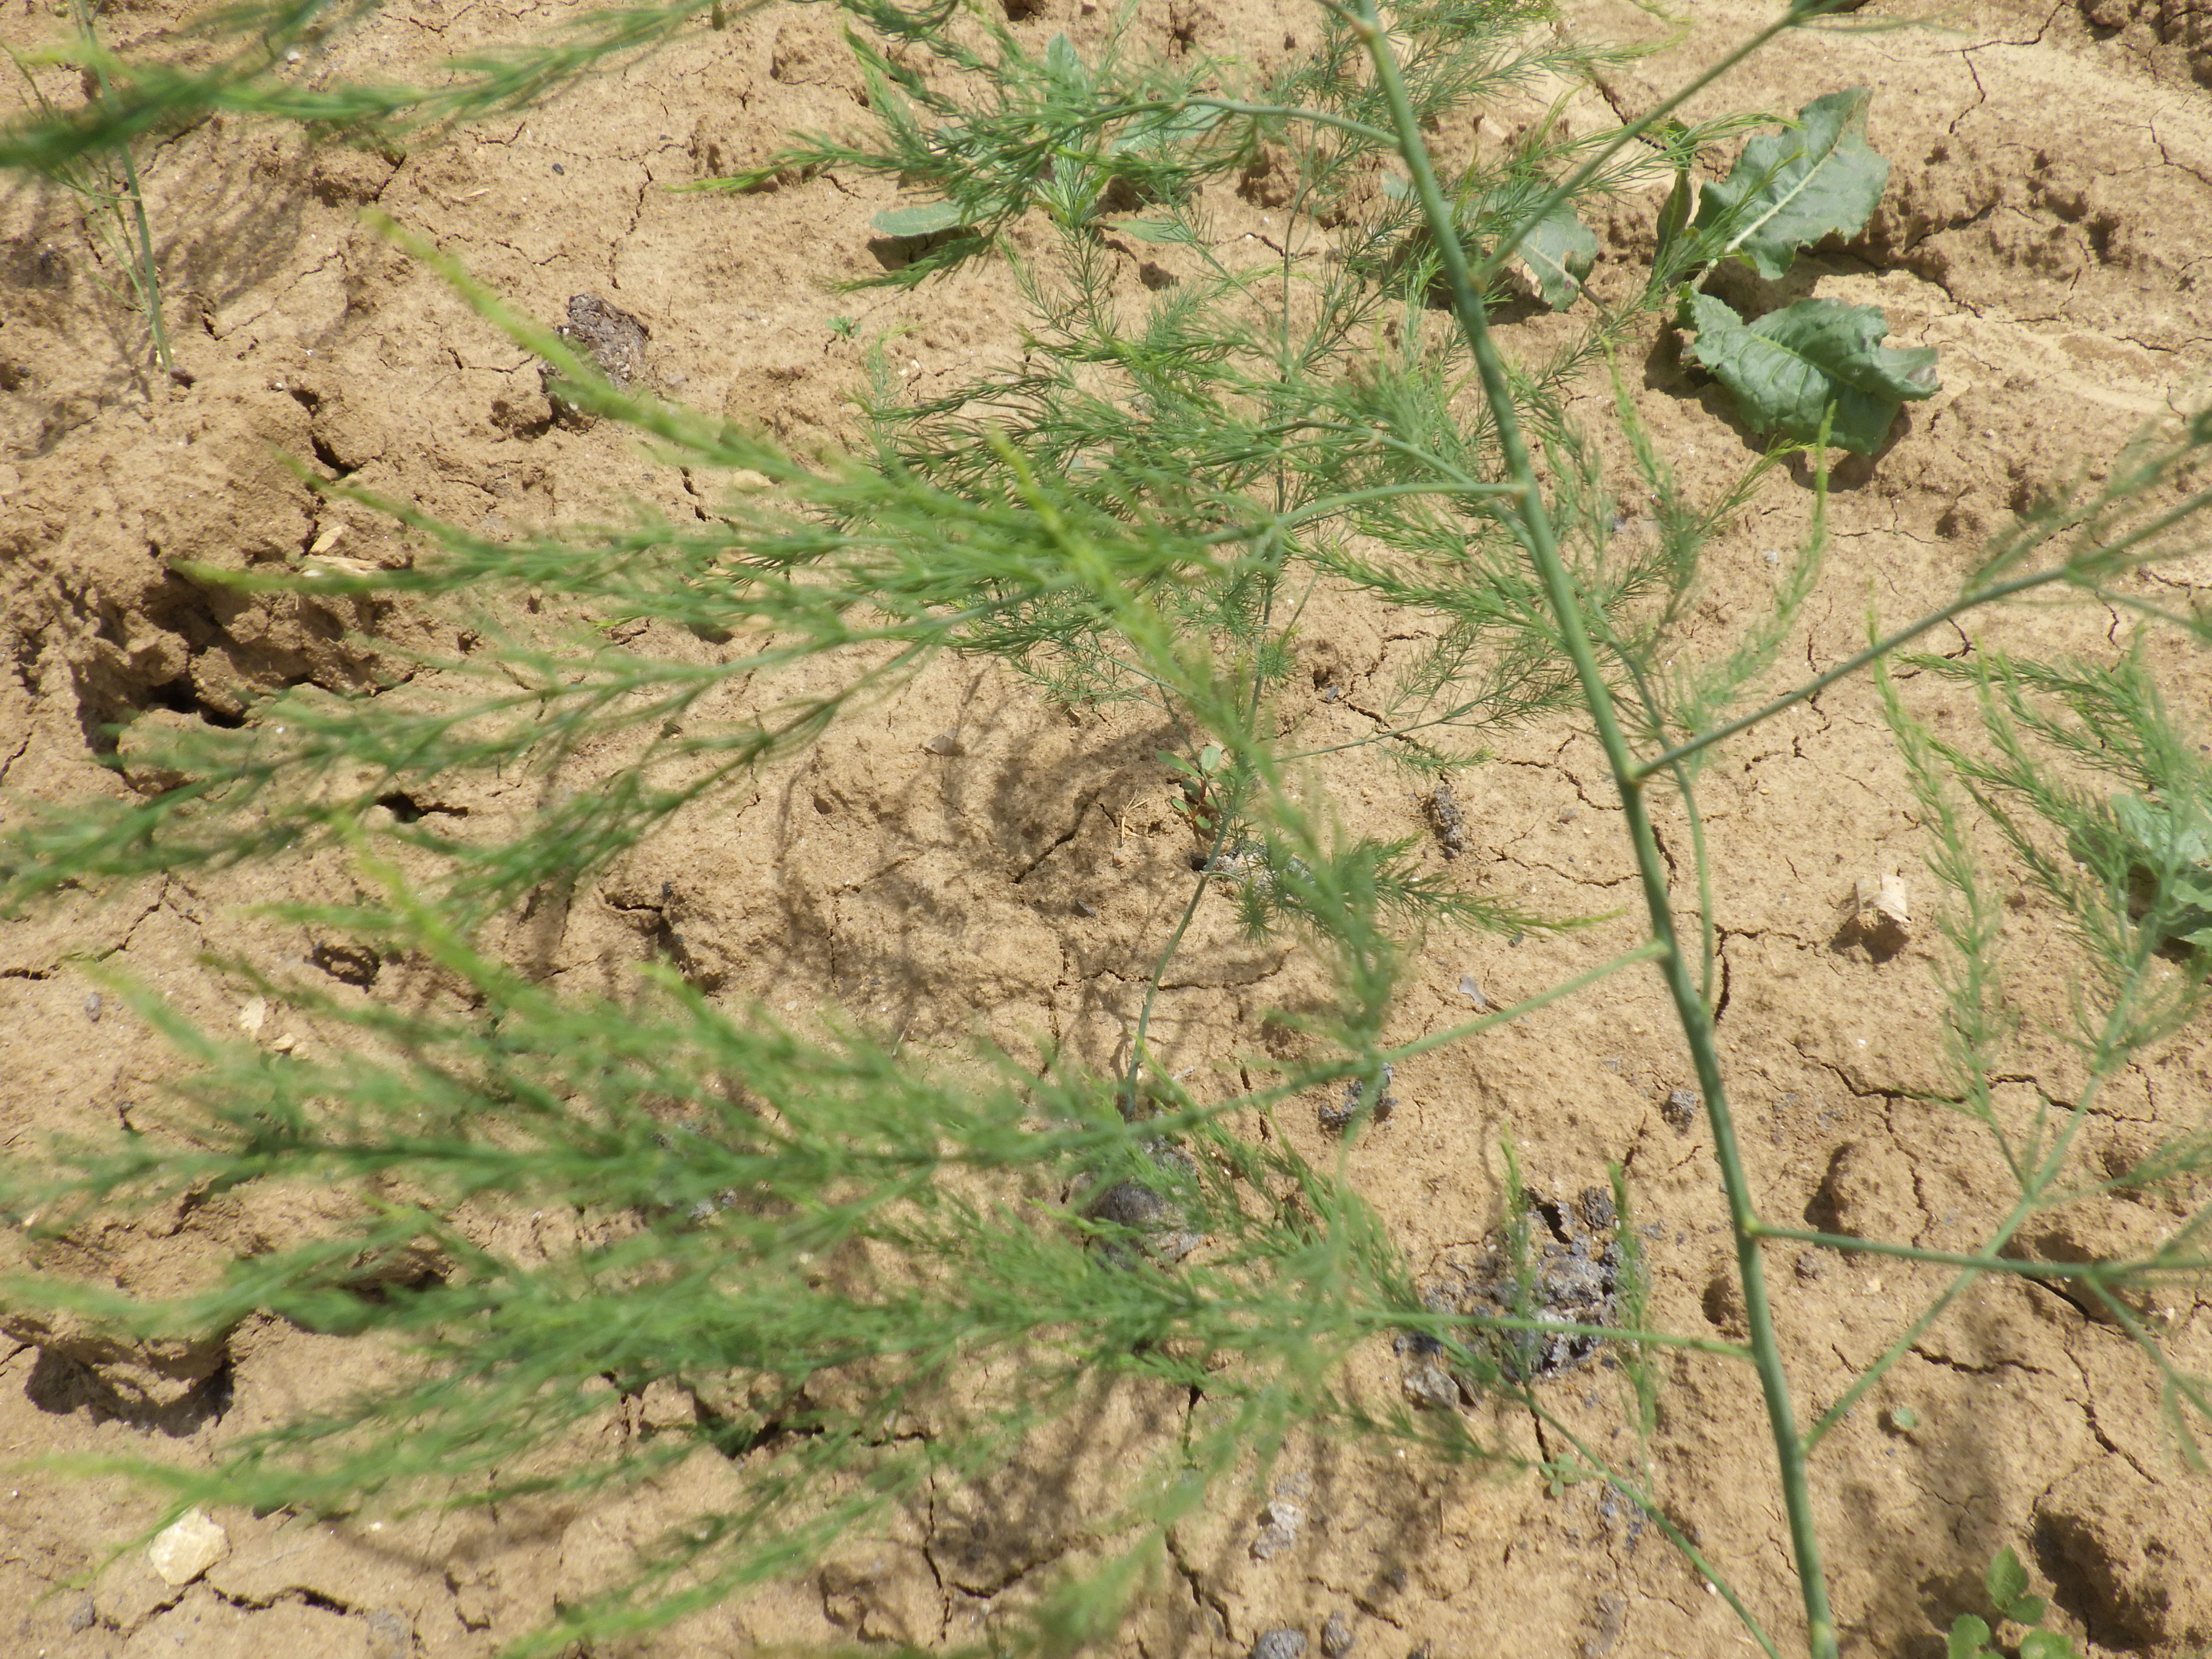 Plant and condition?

asparagus, healthy
